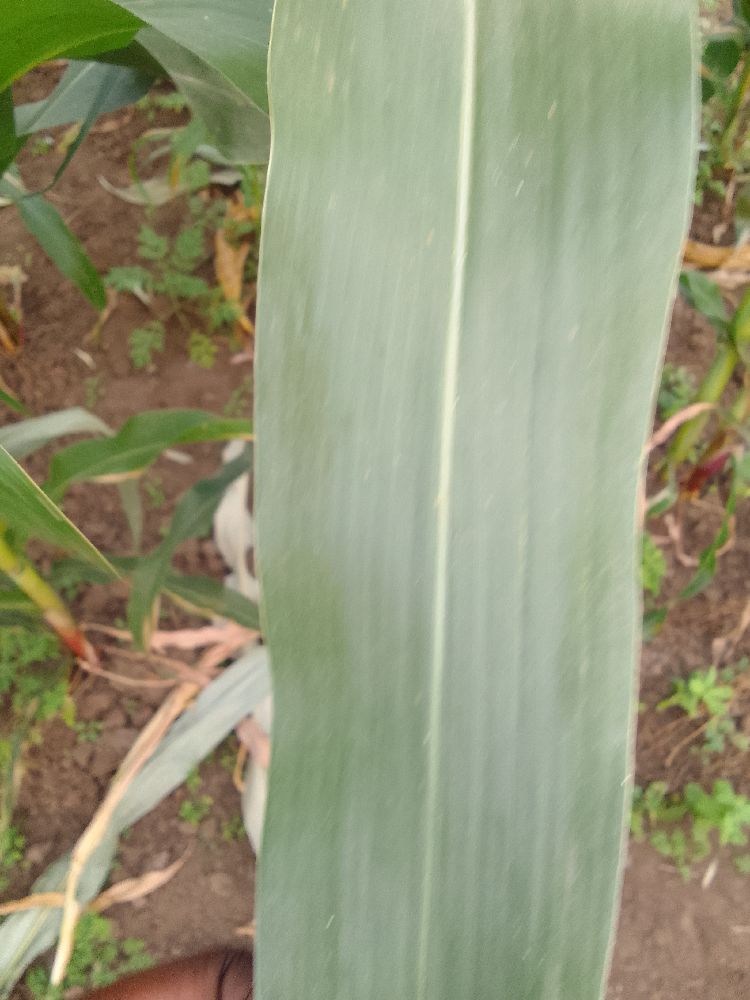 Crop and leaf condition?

maize, healthy
